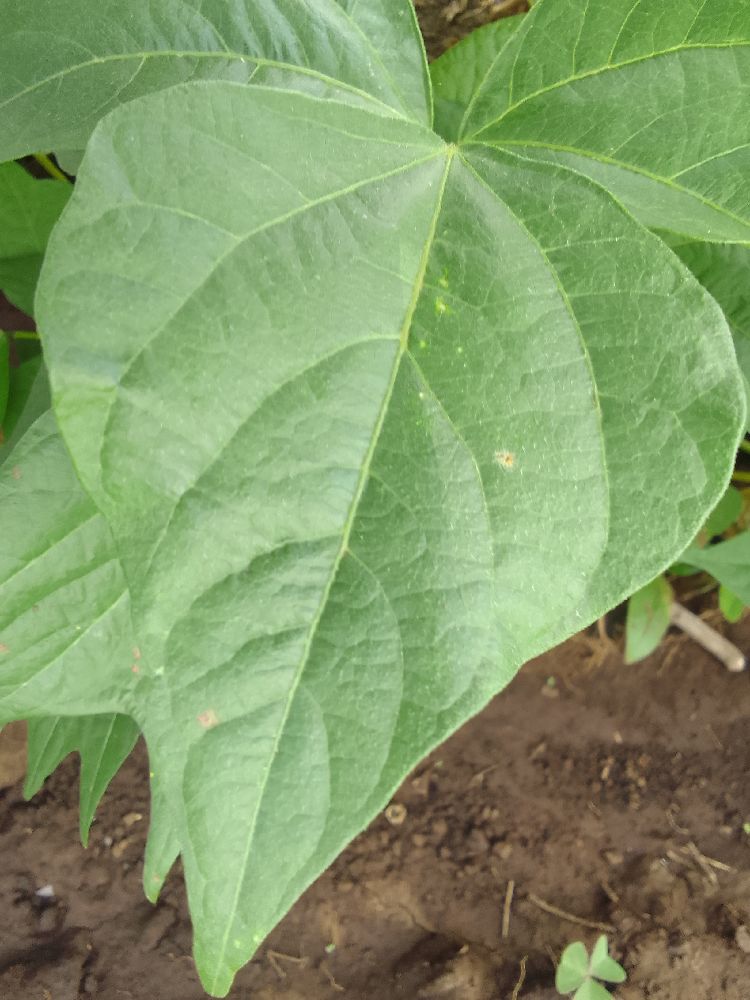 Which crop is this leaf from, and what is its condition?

common bean, healthy
